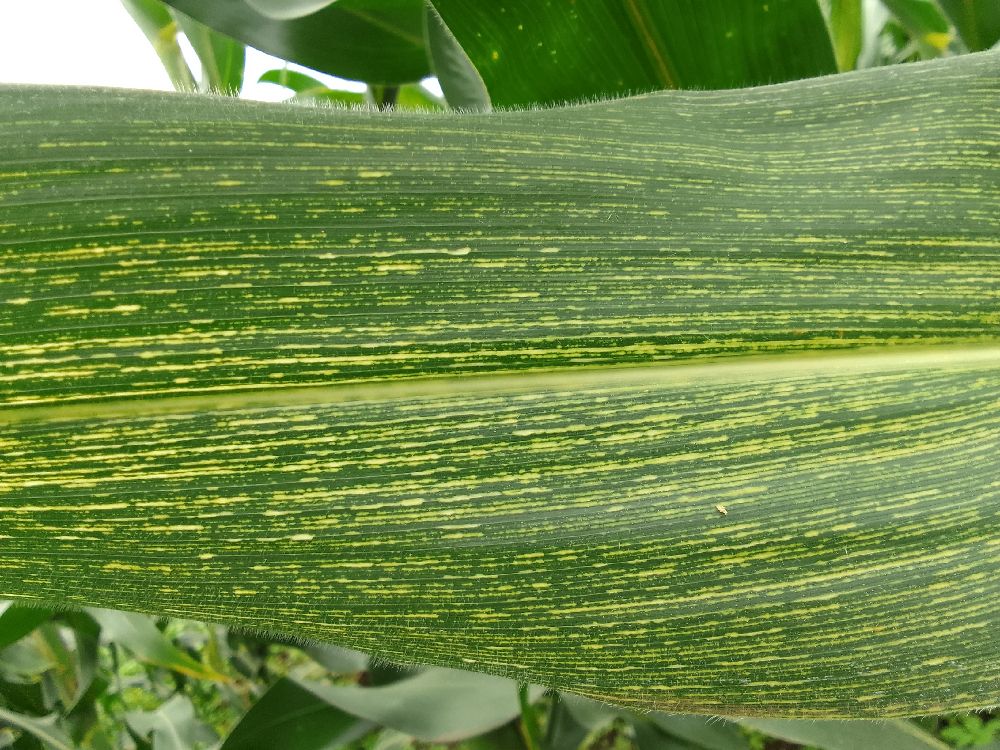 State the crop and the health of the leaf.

maize, maize streak virus
